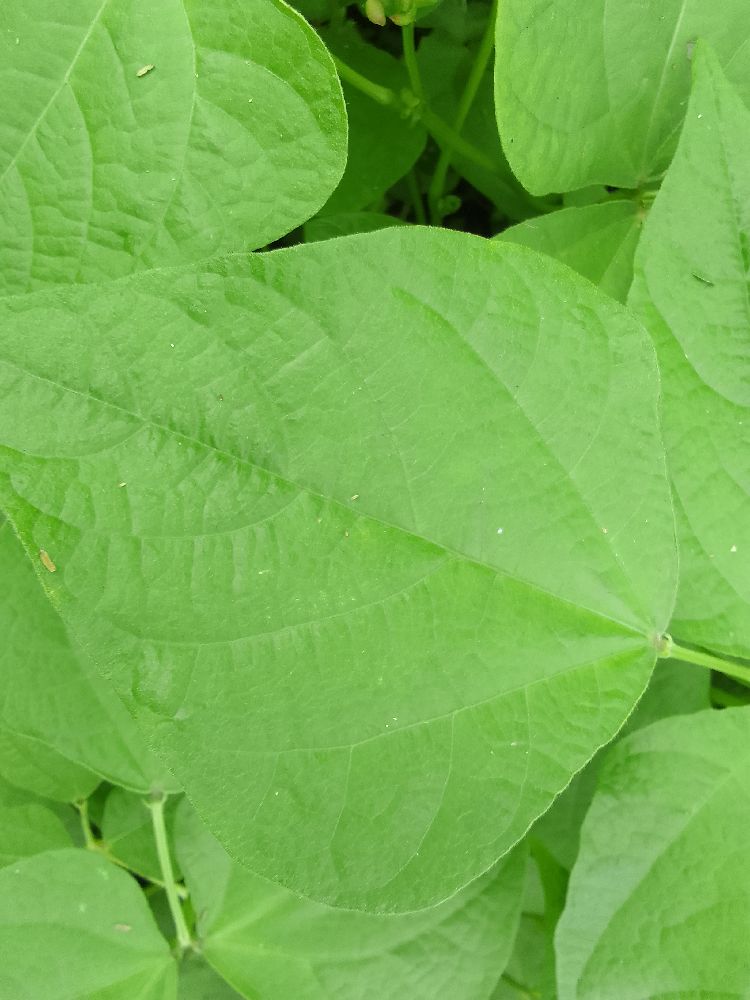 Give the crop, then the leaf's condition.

common bean, healthy
